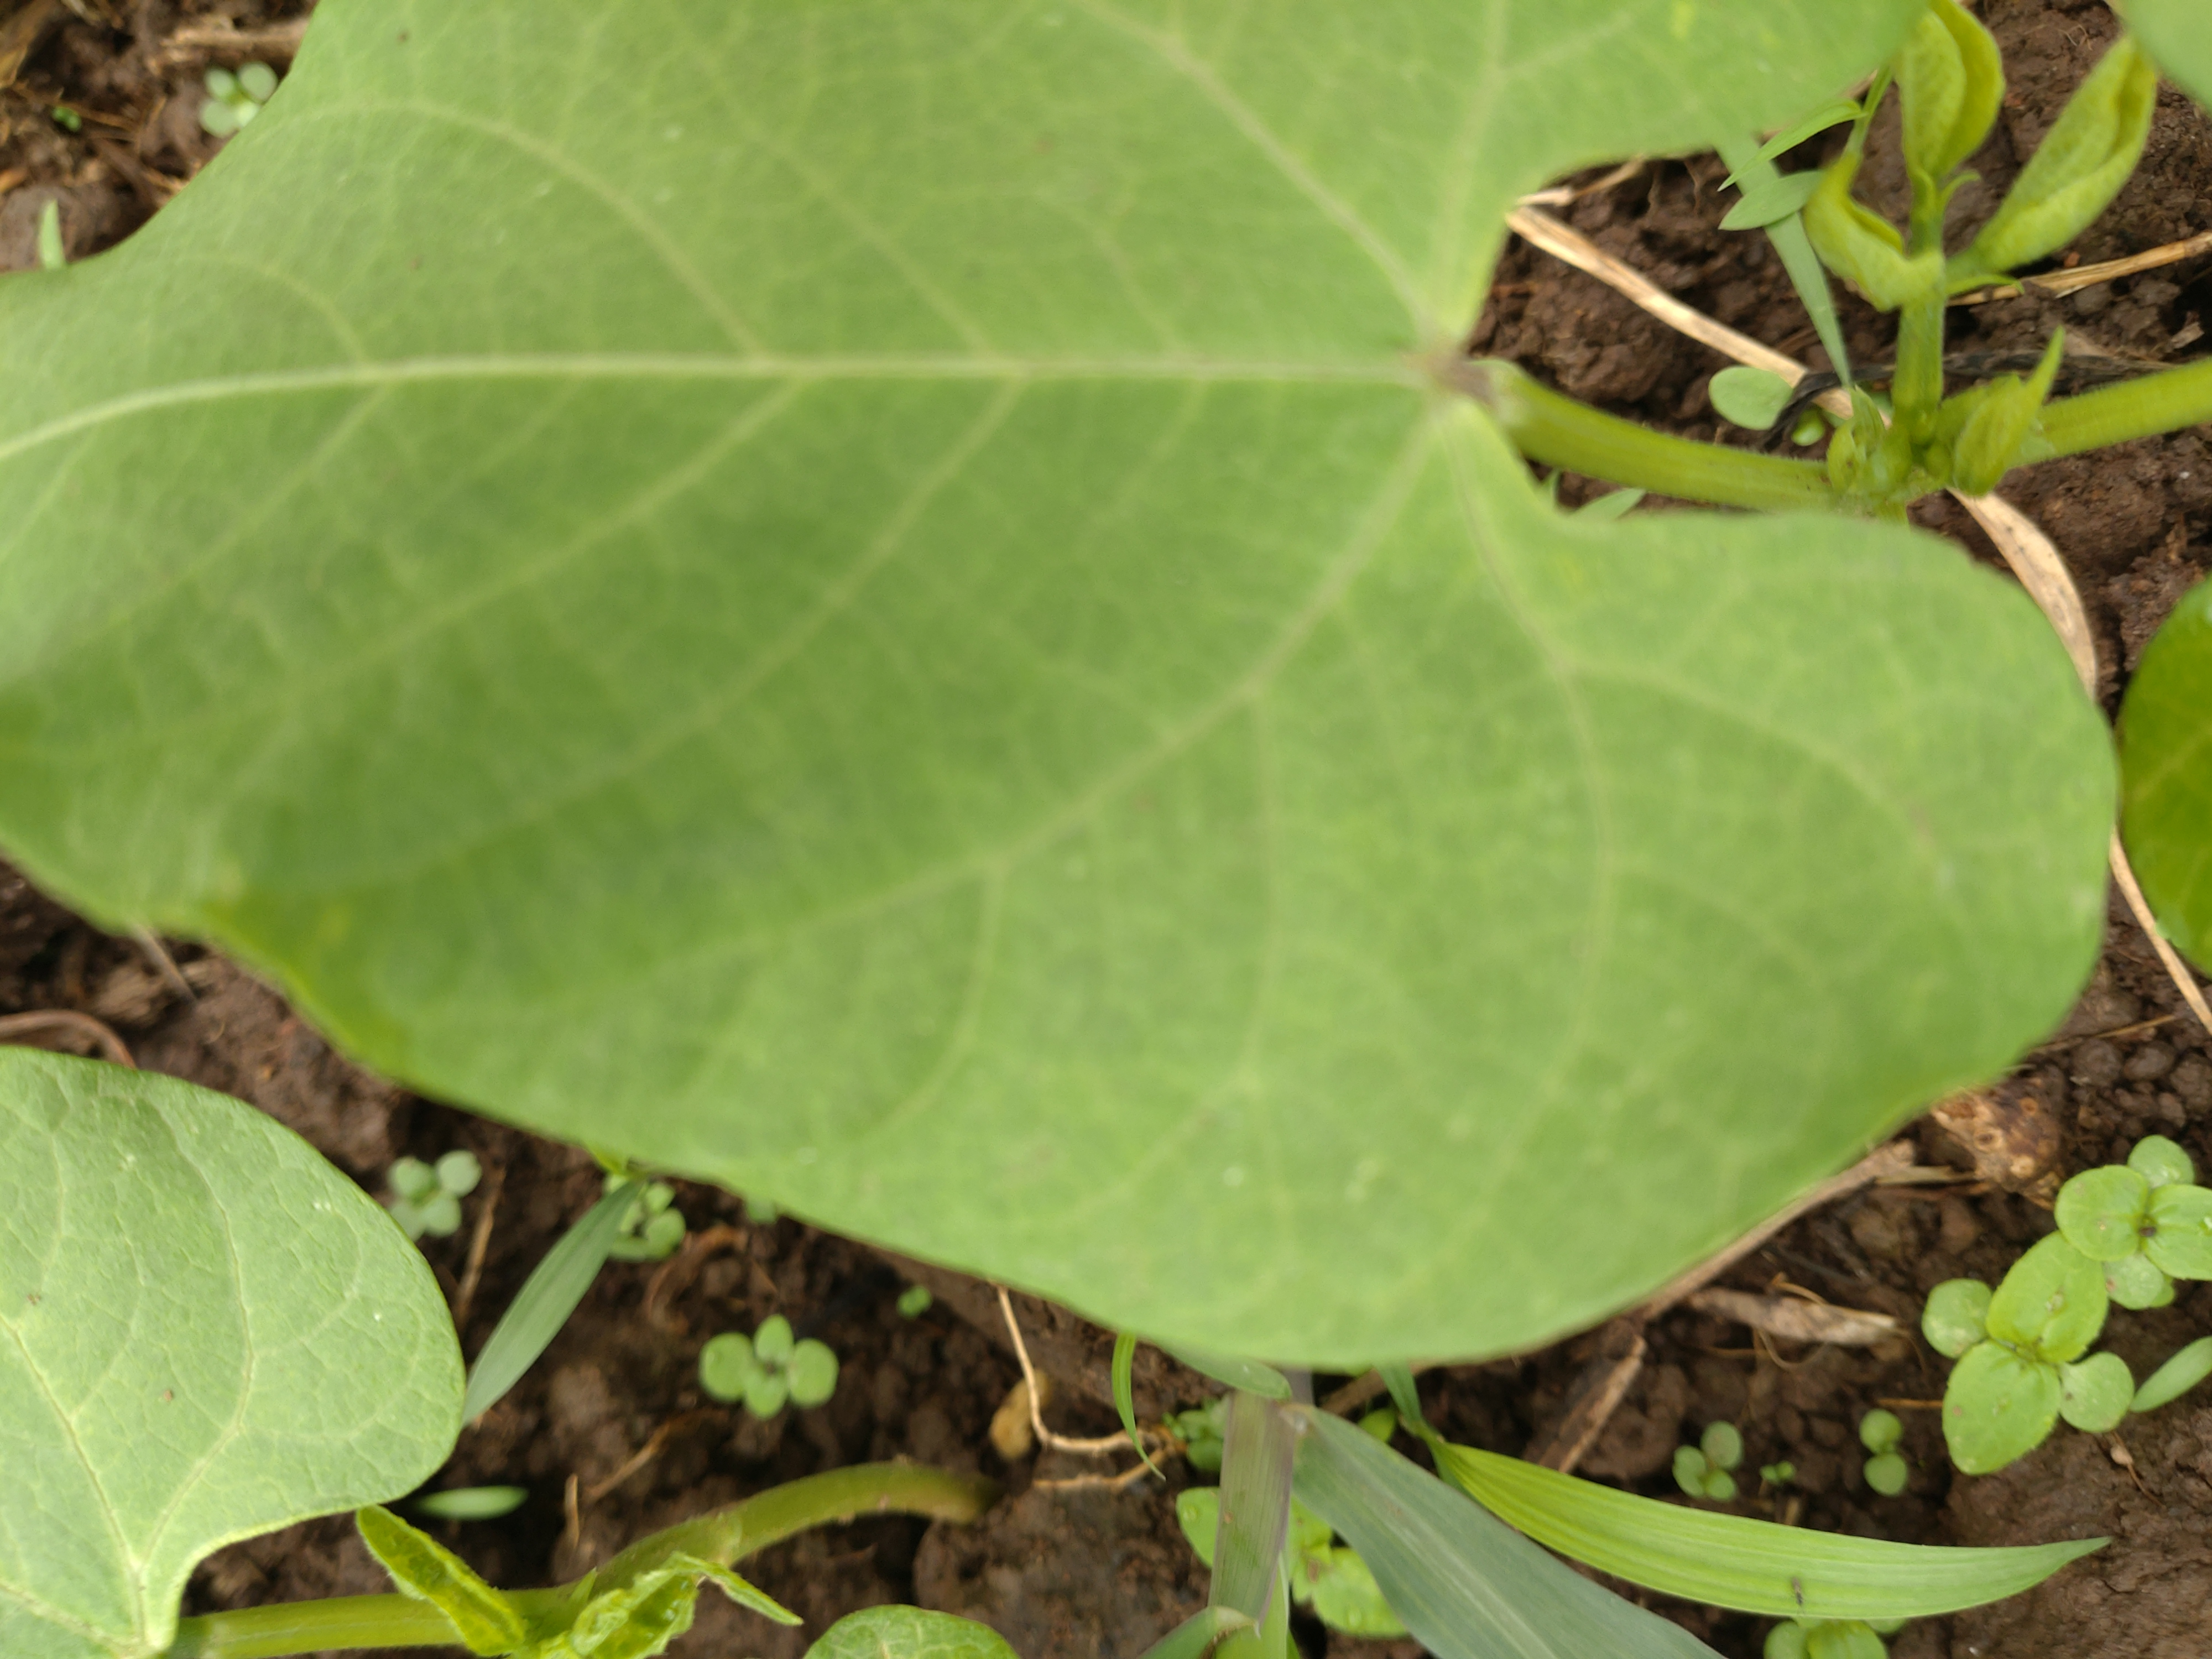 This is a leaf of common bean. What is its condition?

healthy
